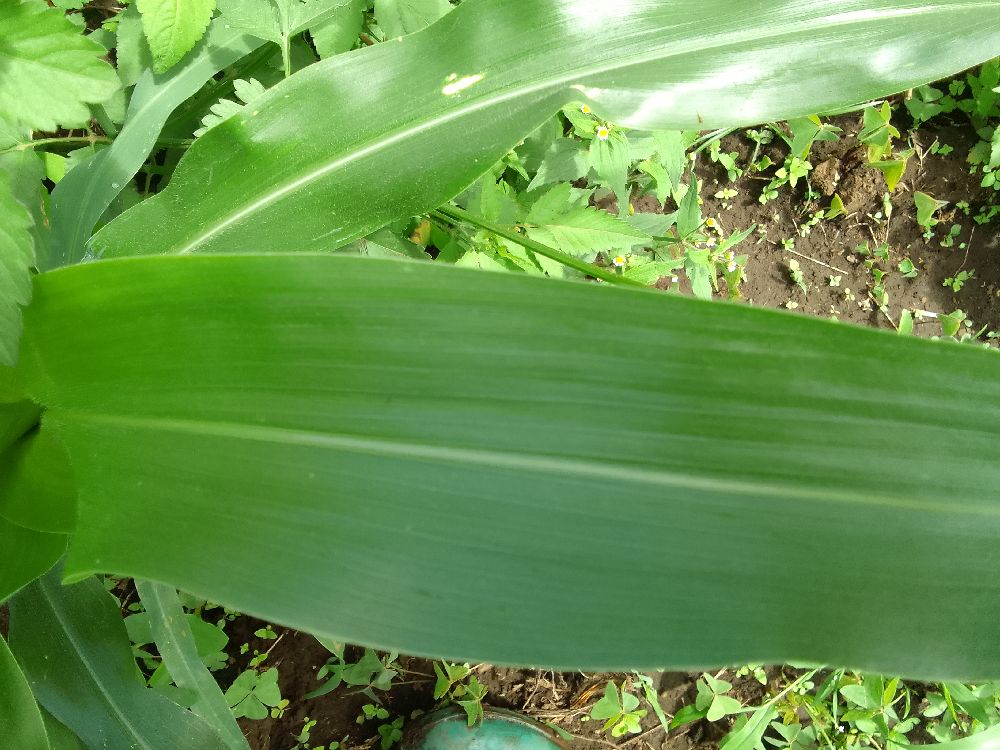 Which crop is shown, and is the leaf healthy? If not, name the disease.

maize, healthy
